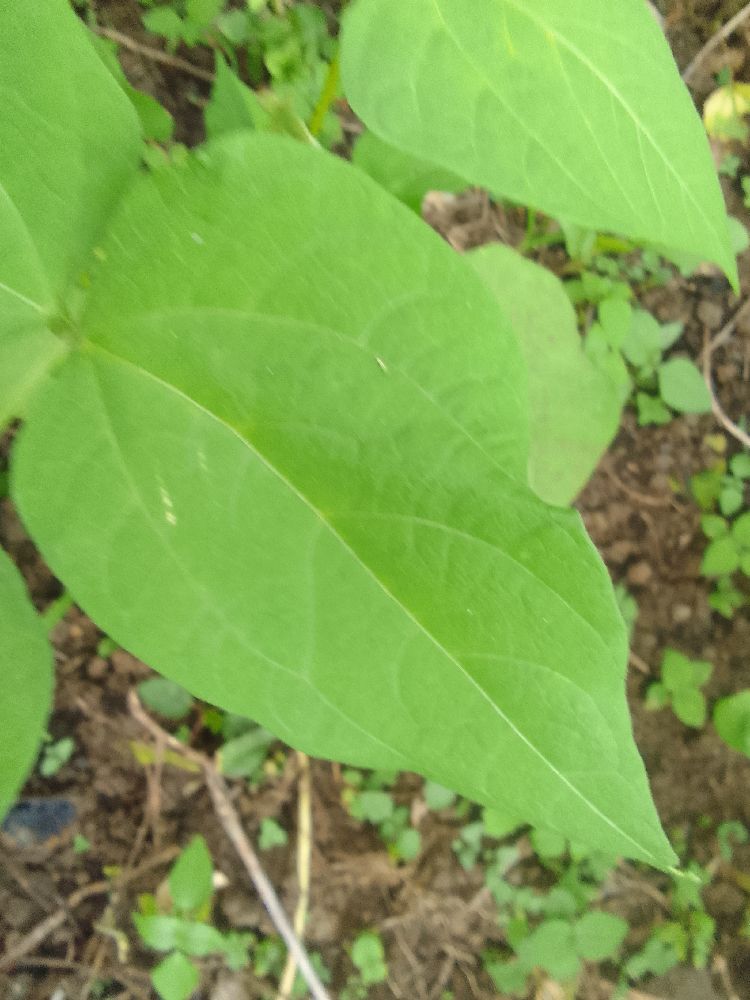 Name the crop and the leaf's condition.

common bean, healthy
